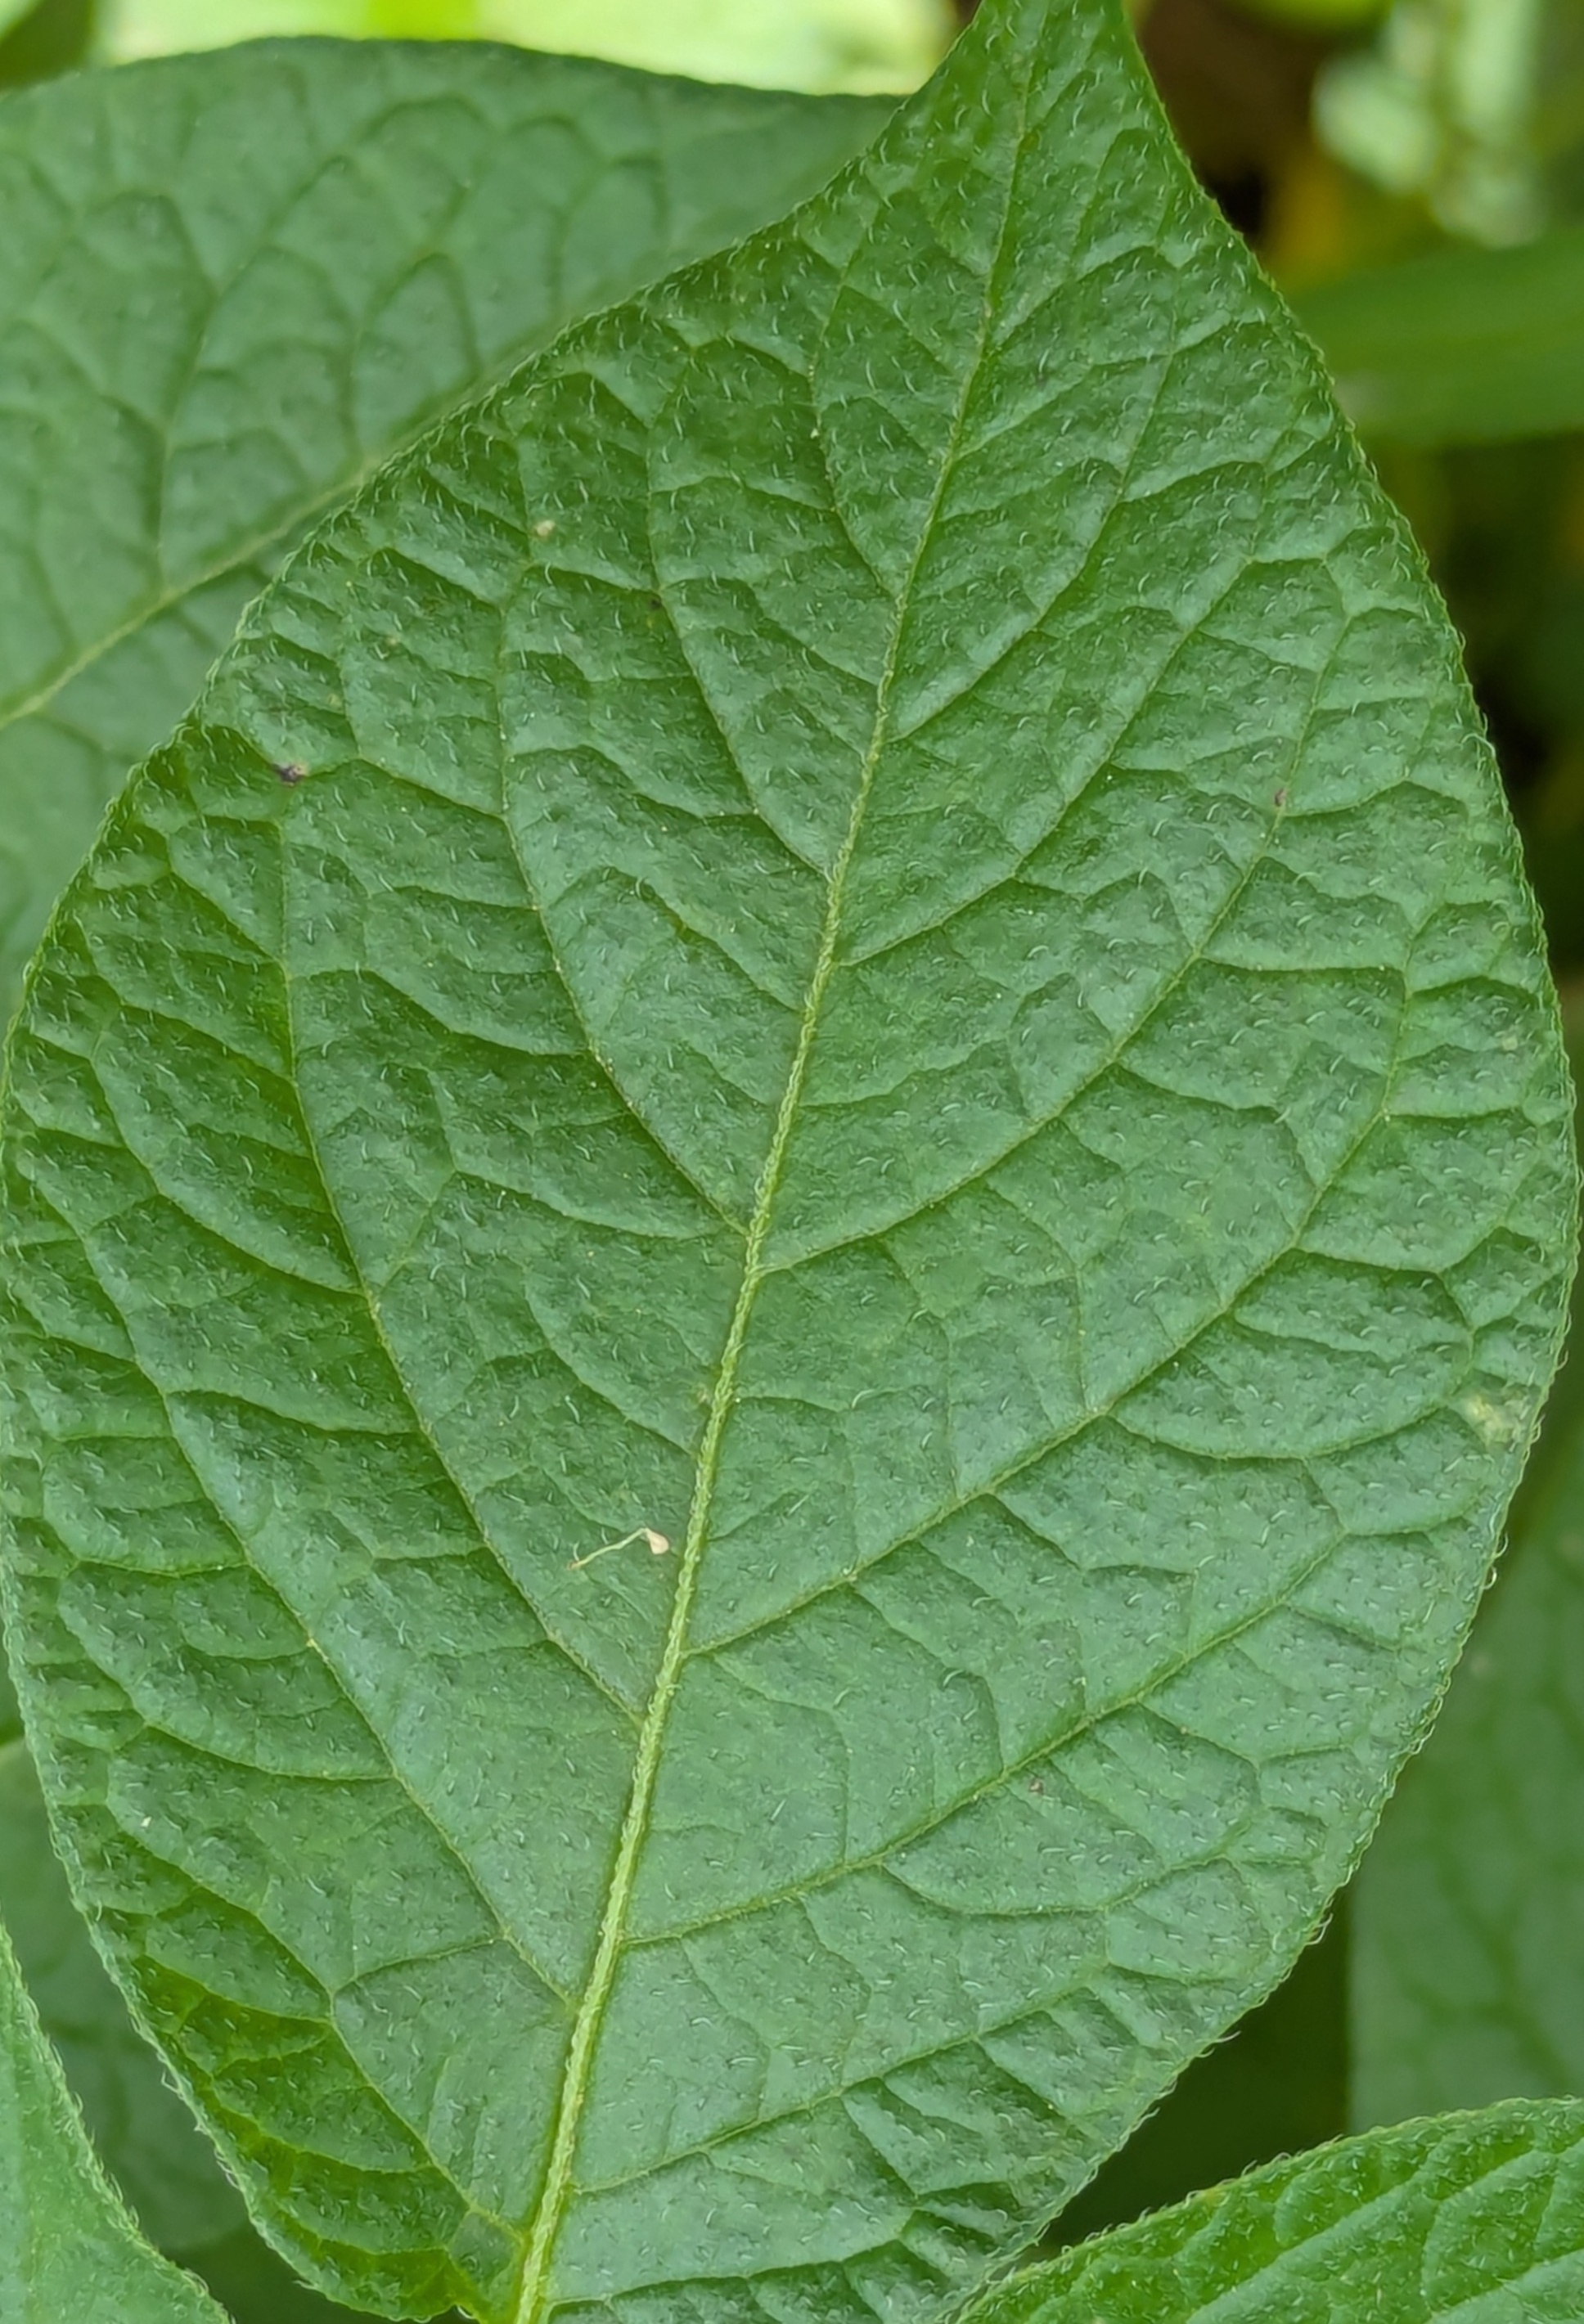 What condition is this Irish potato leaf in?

healthy
